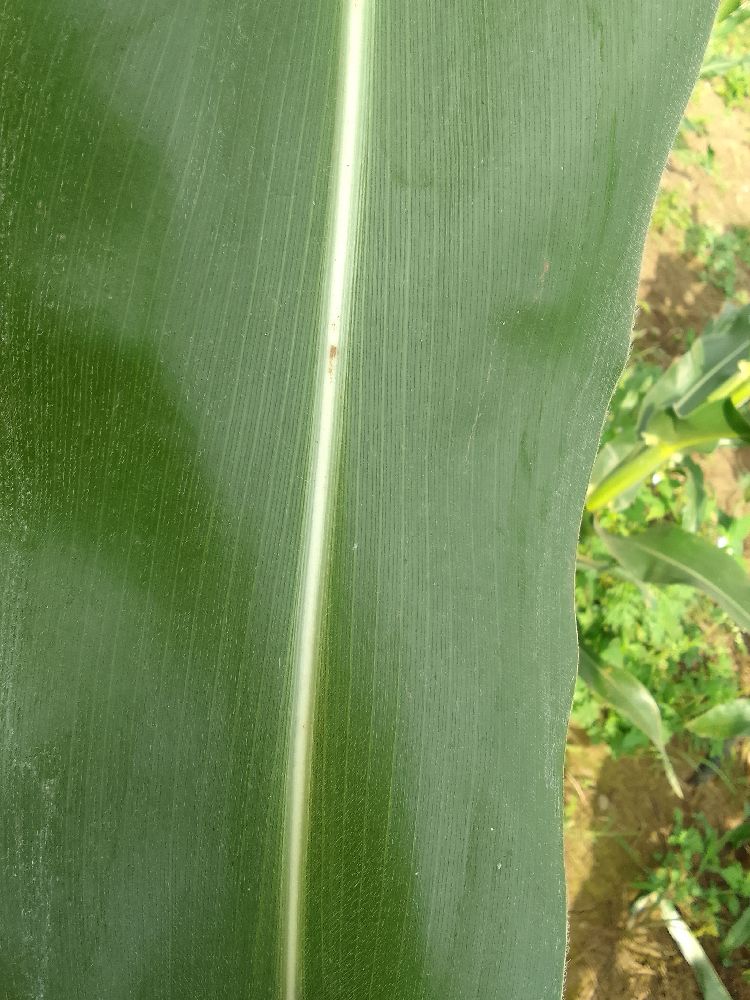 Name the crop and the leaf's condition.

maize, healthy
